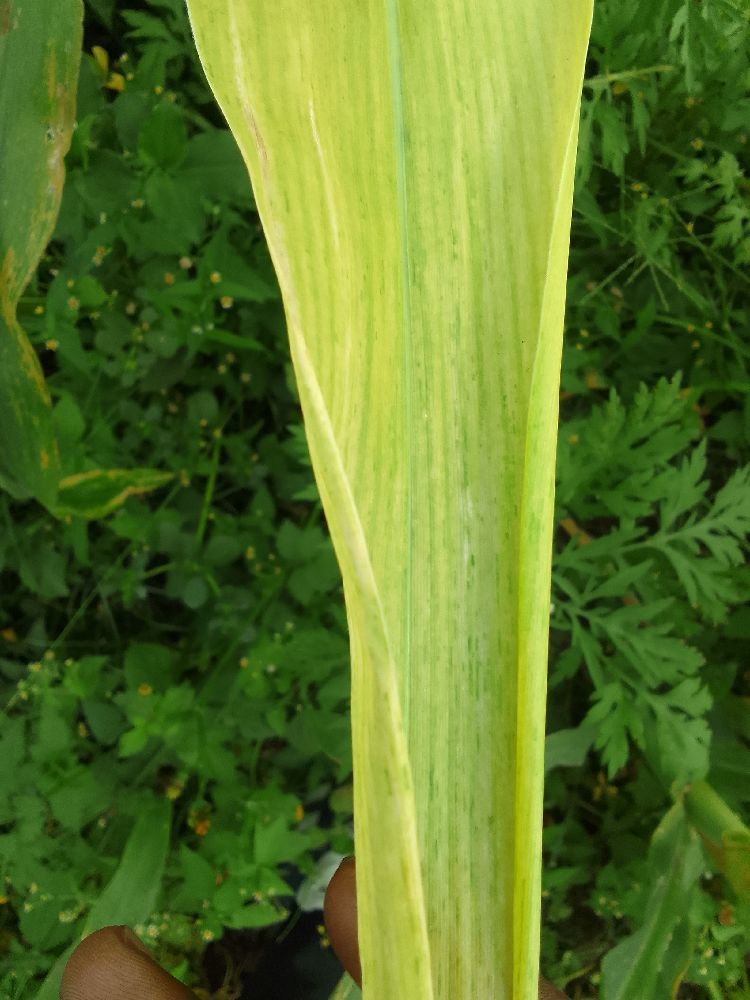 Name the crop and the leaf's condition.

maize, maize lethal necrosis
